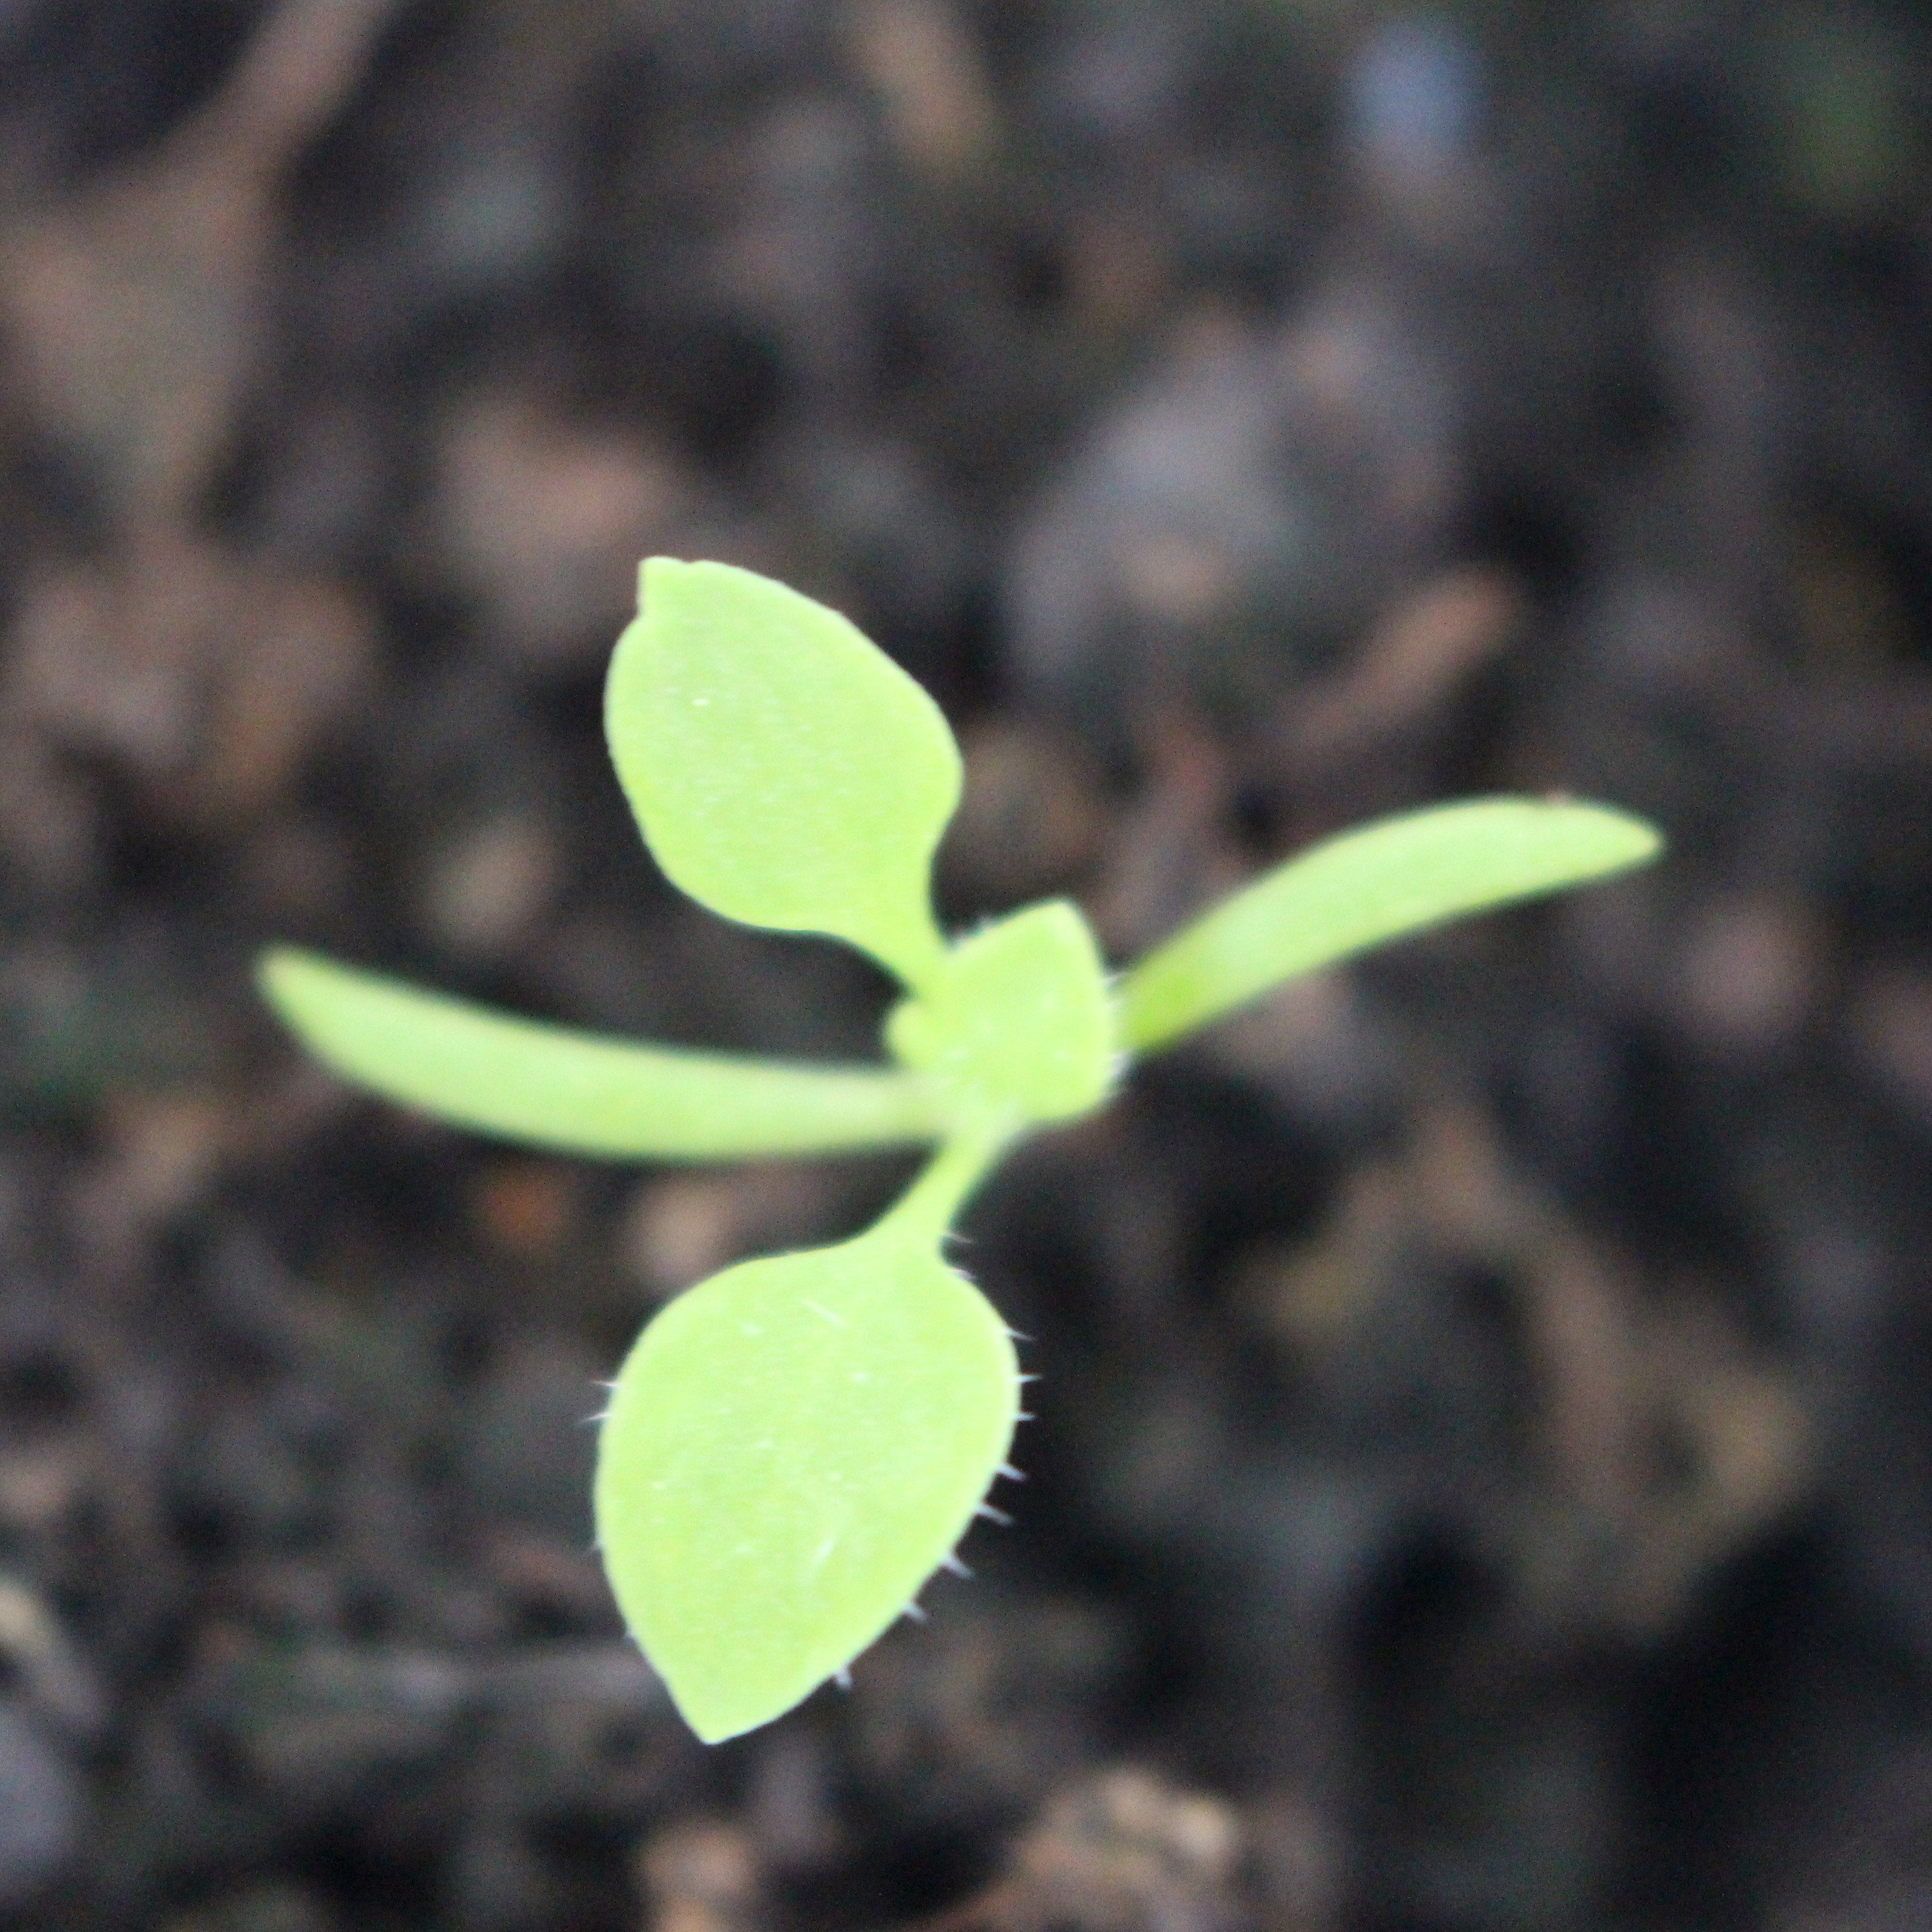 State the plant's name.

Papaver rhoeas
